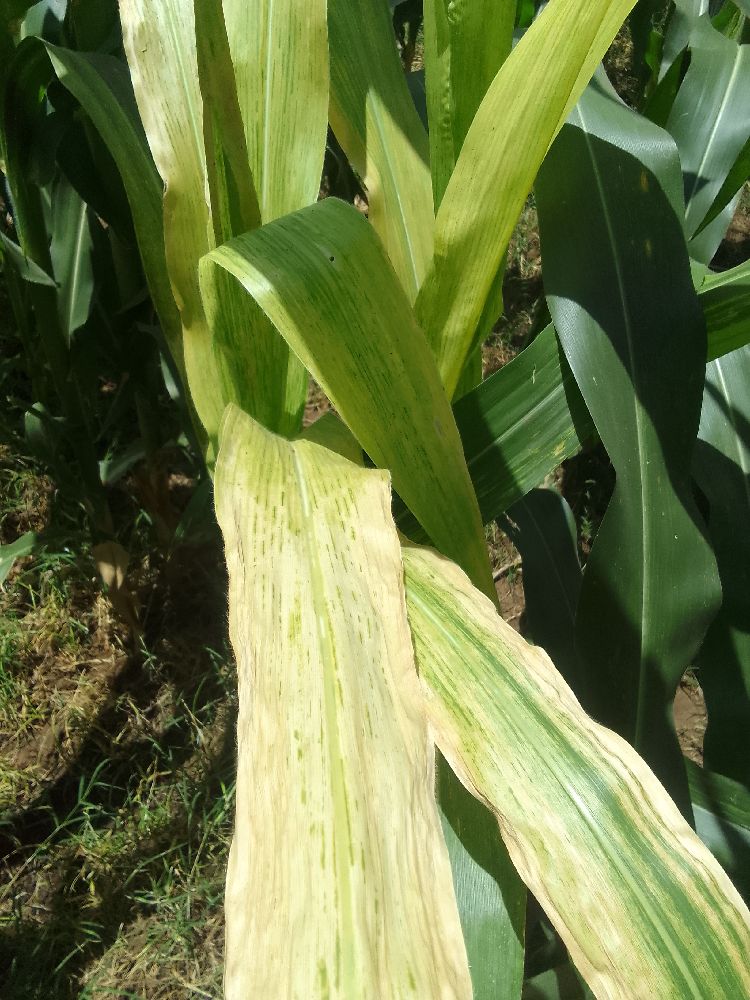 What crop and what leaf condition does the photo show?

maize, maize lethal necrosis
